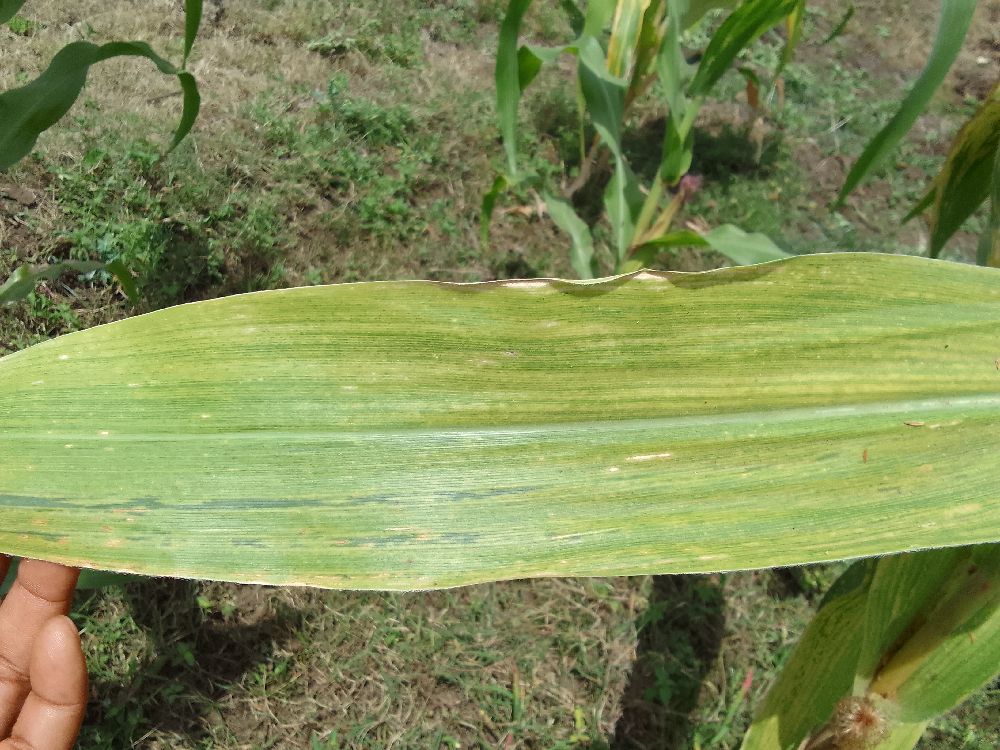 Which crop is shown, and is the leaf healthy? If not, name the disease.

maize, maize lethal necrosis
